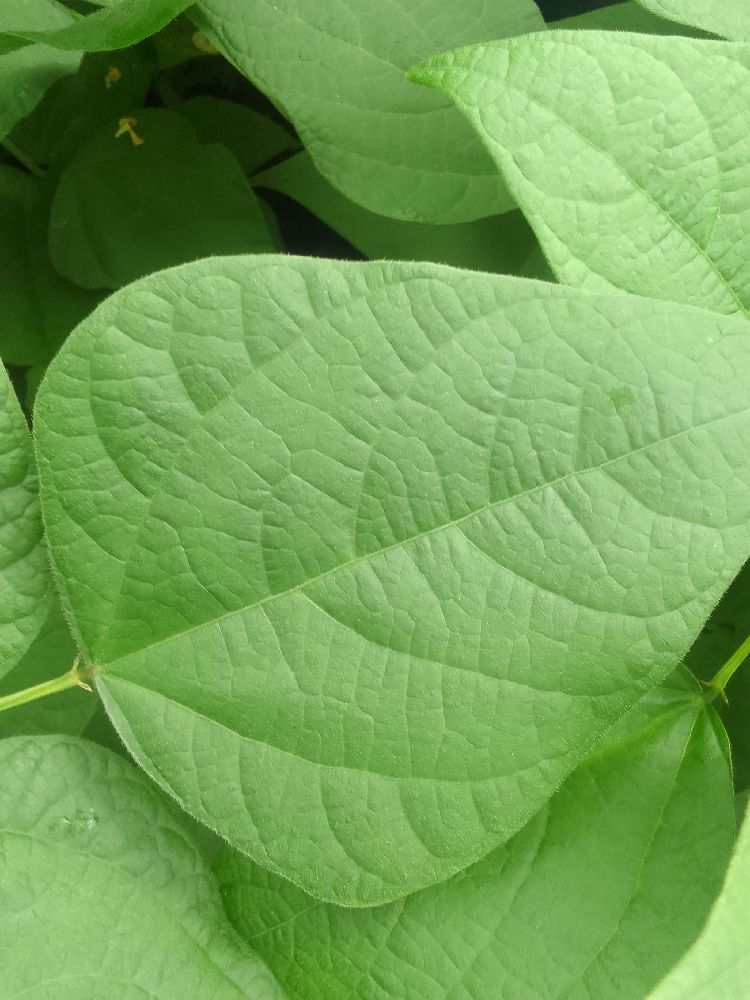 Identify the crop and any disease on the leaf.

common bean, healthy
